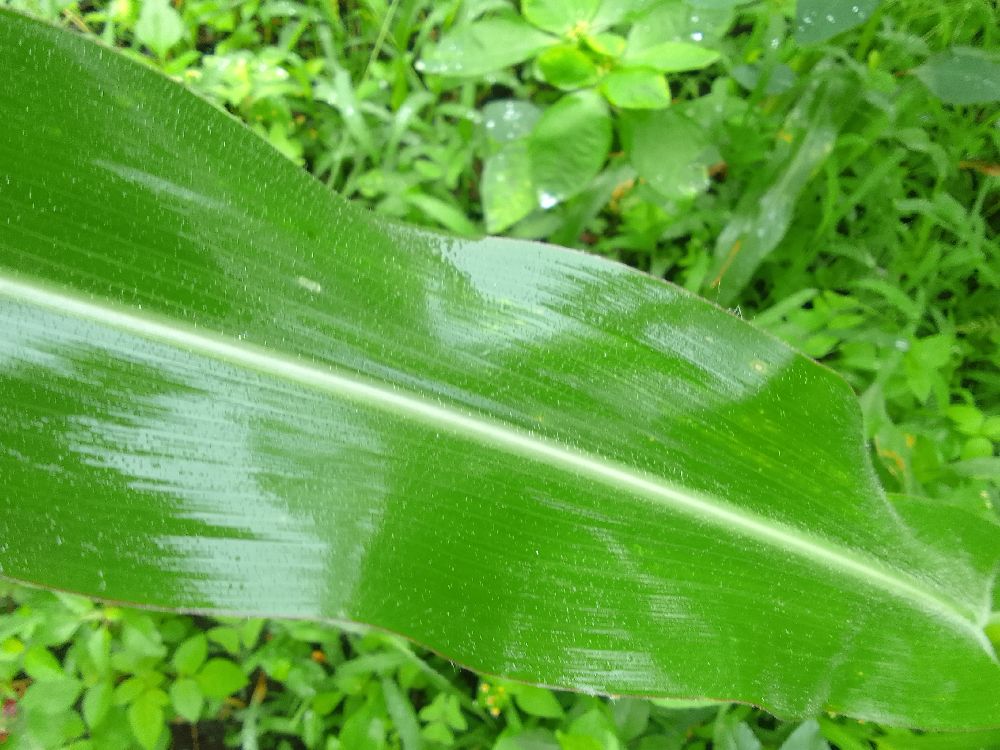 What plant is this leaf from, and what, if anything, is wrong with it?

maize, healthy
